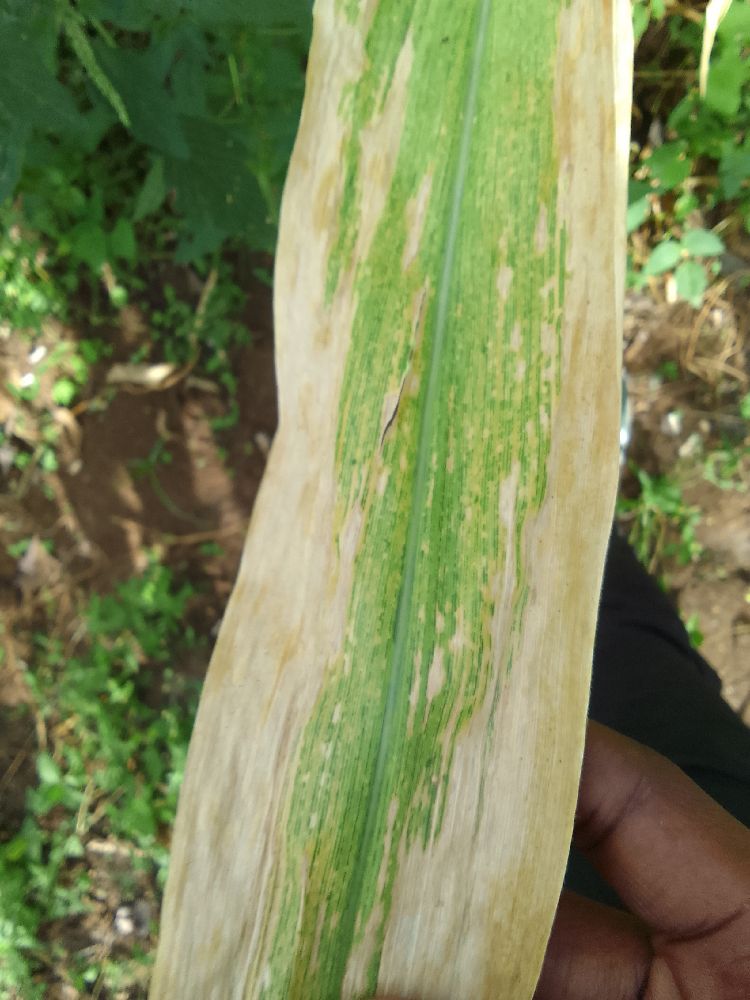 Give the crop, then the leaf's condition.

maize, maize lethal necrosis
